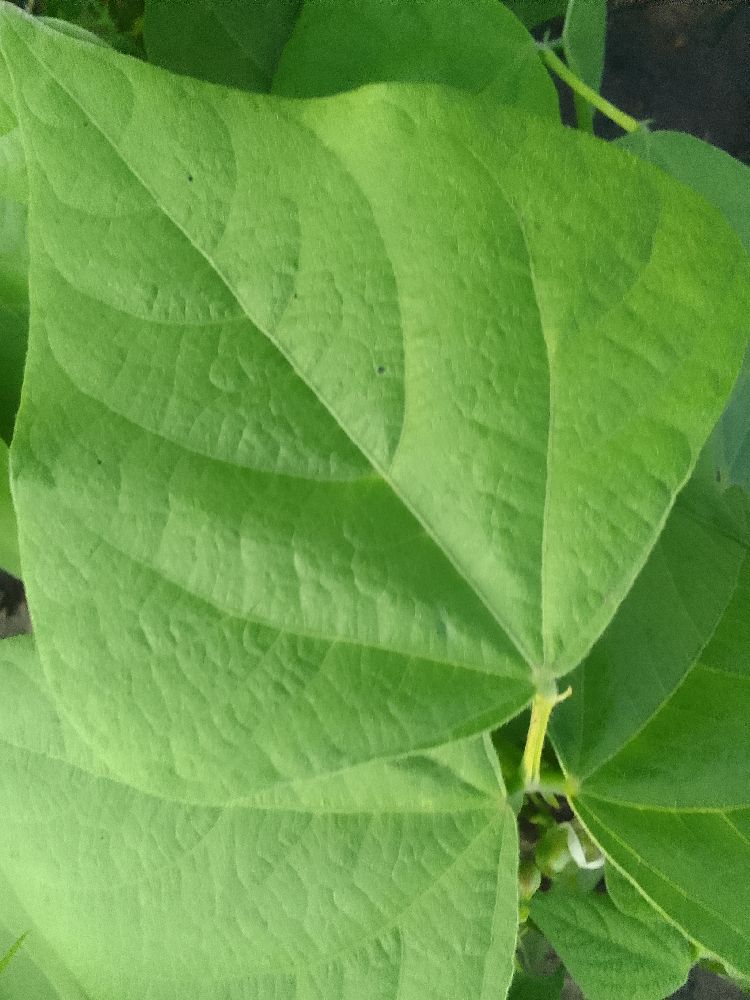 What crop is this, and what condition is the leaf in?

common bean, healthy
